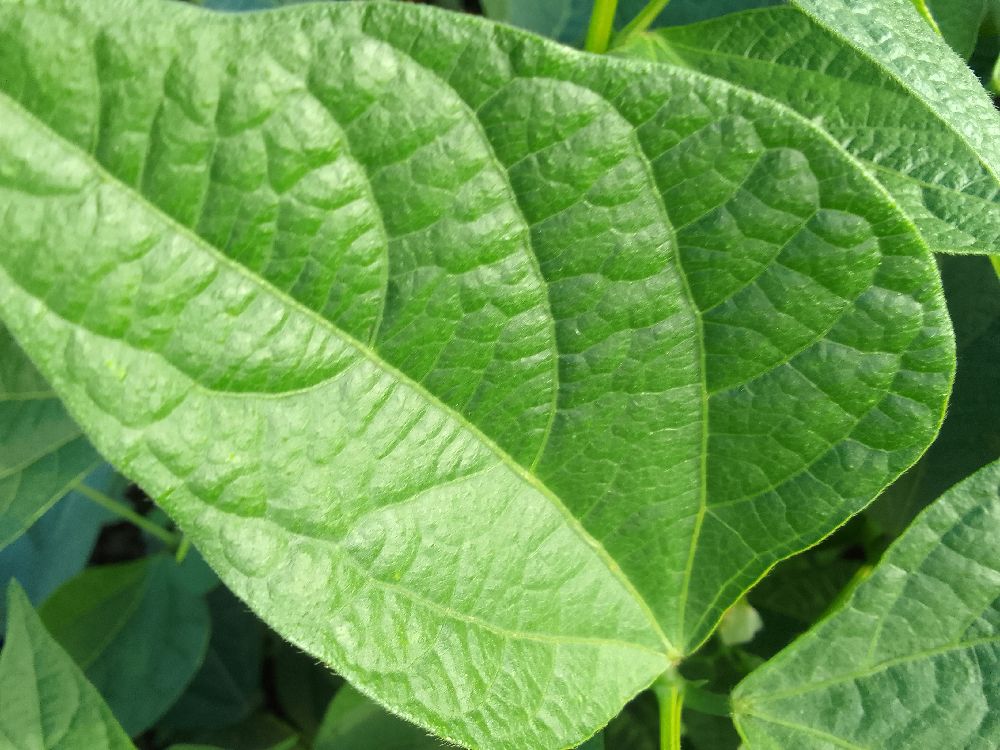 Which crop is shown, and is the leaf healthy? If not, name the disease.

common bean, healthy
